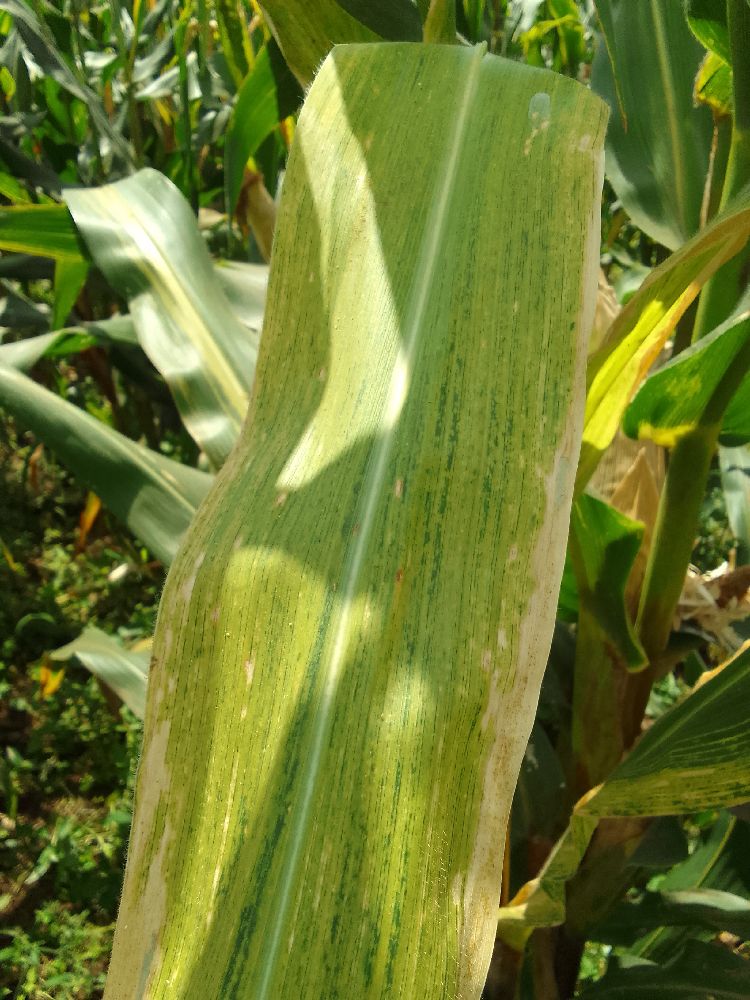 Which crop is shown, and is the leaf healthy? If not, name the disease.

maize, maize lethal necrosis
